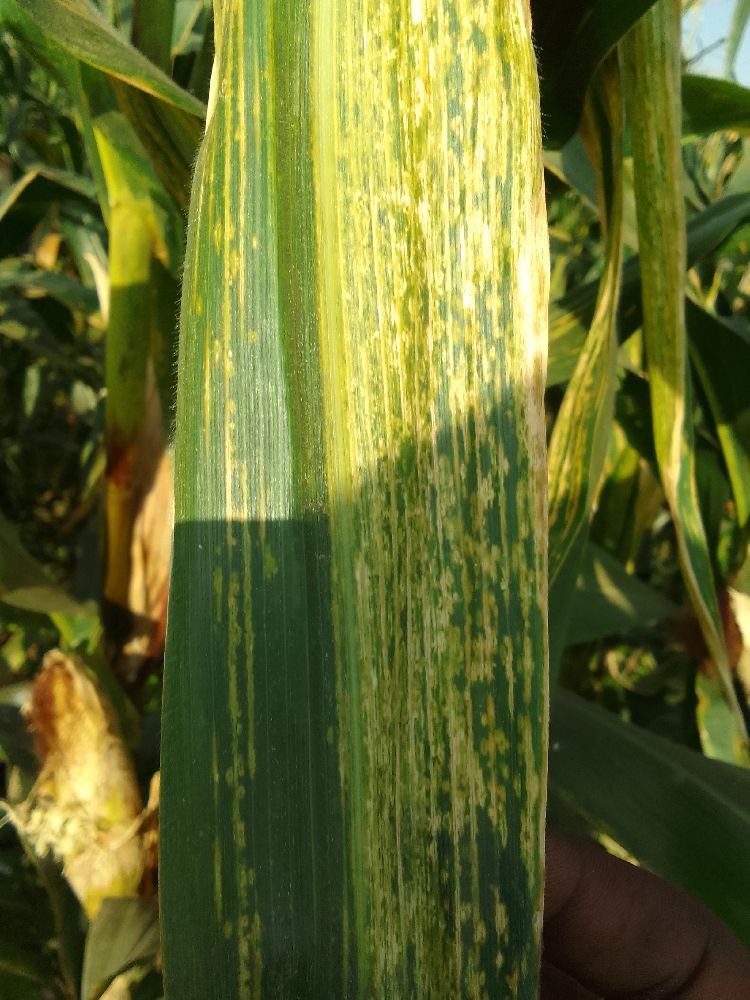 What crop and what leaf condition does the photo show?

maize, maize lethal necrosis
